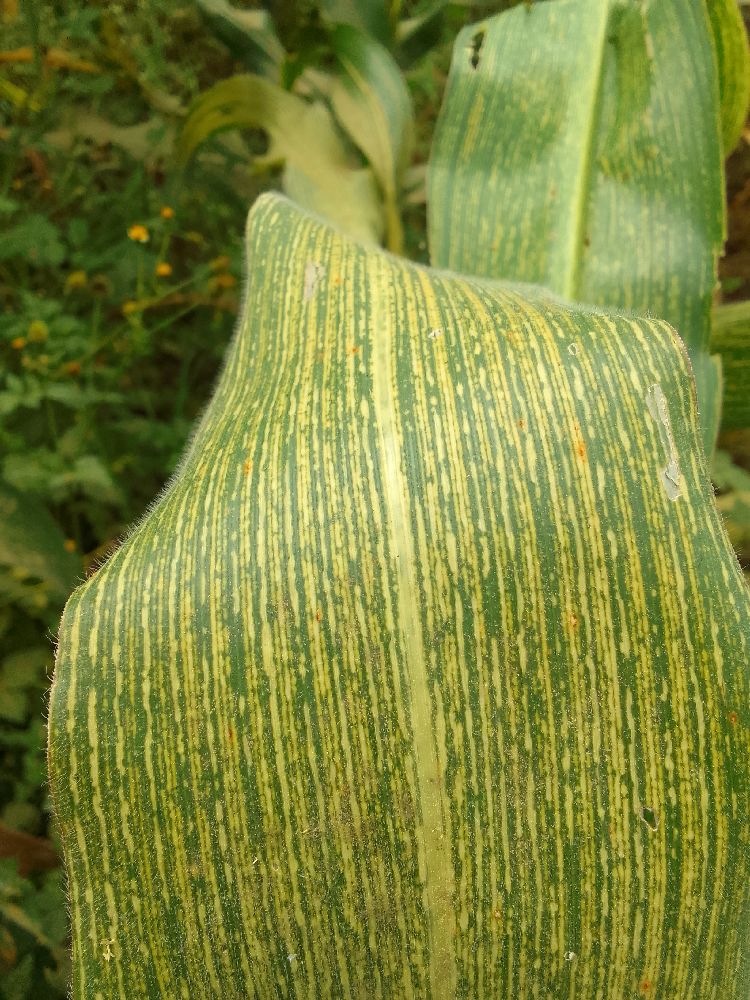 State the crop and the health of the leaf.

maize, maize streak virus
